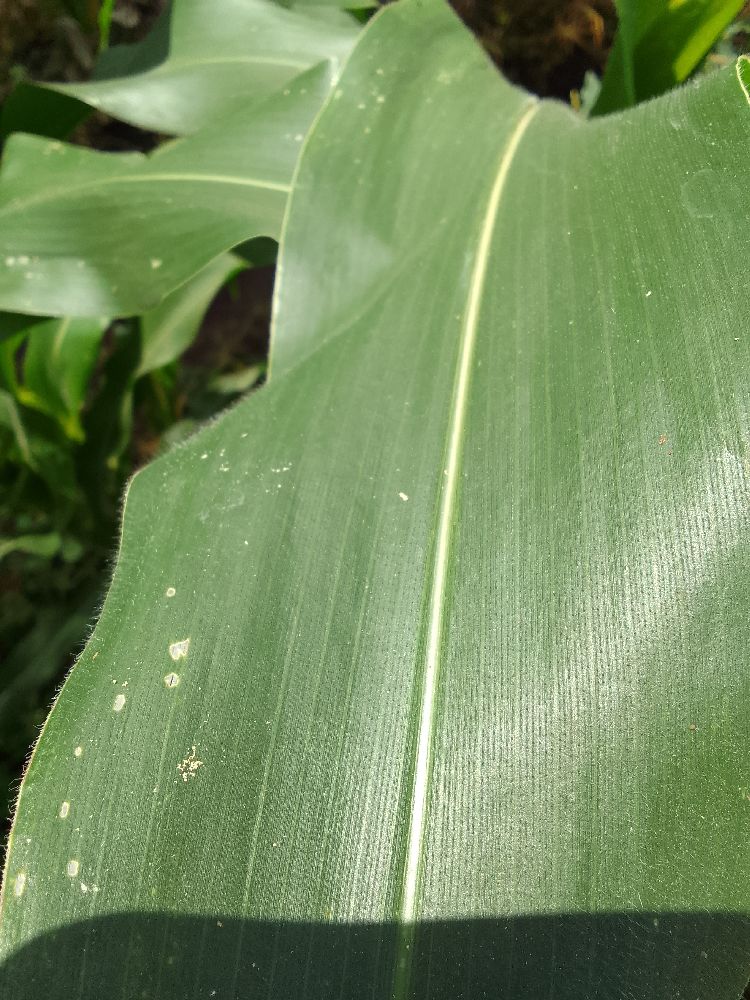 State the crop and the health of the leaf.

maize, healthy
